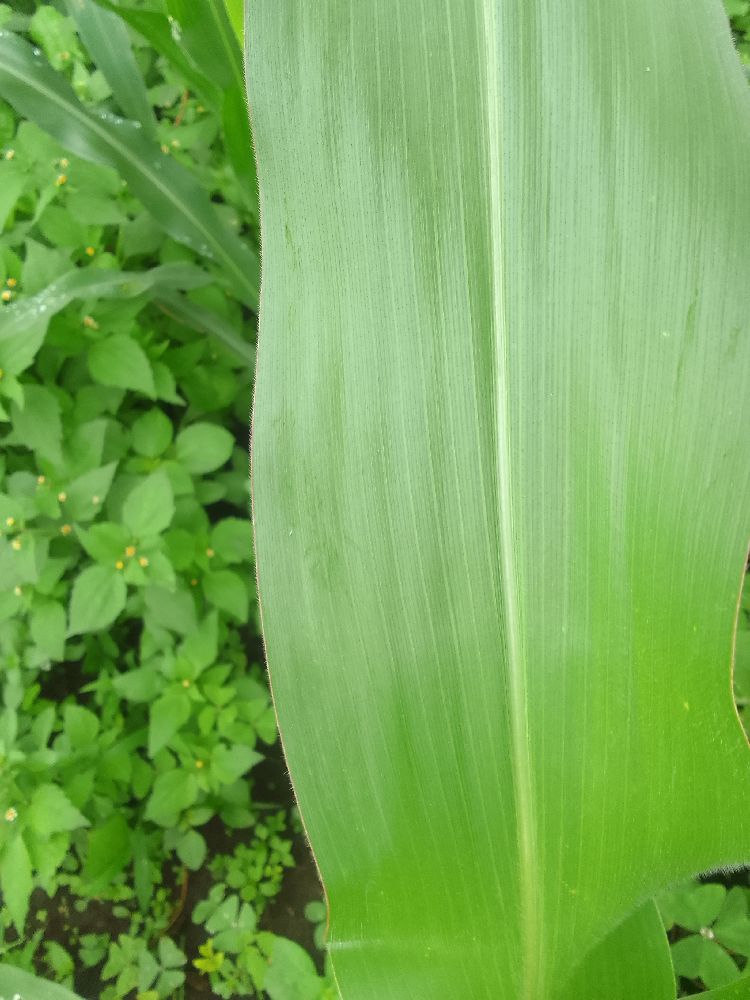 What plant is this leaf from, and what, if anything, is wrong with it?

maize, healthy
